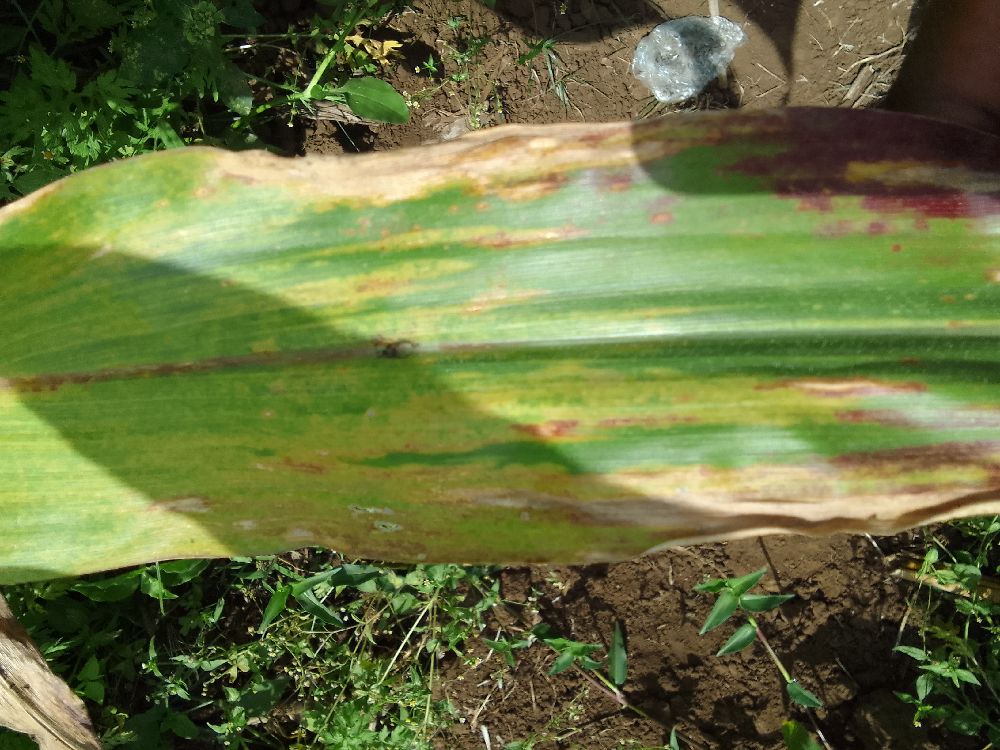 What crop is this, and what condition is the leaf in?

maize, maize lethal necrosis
